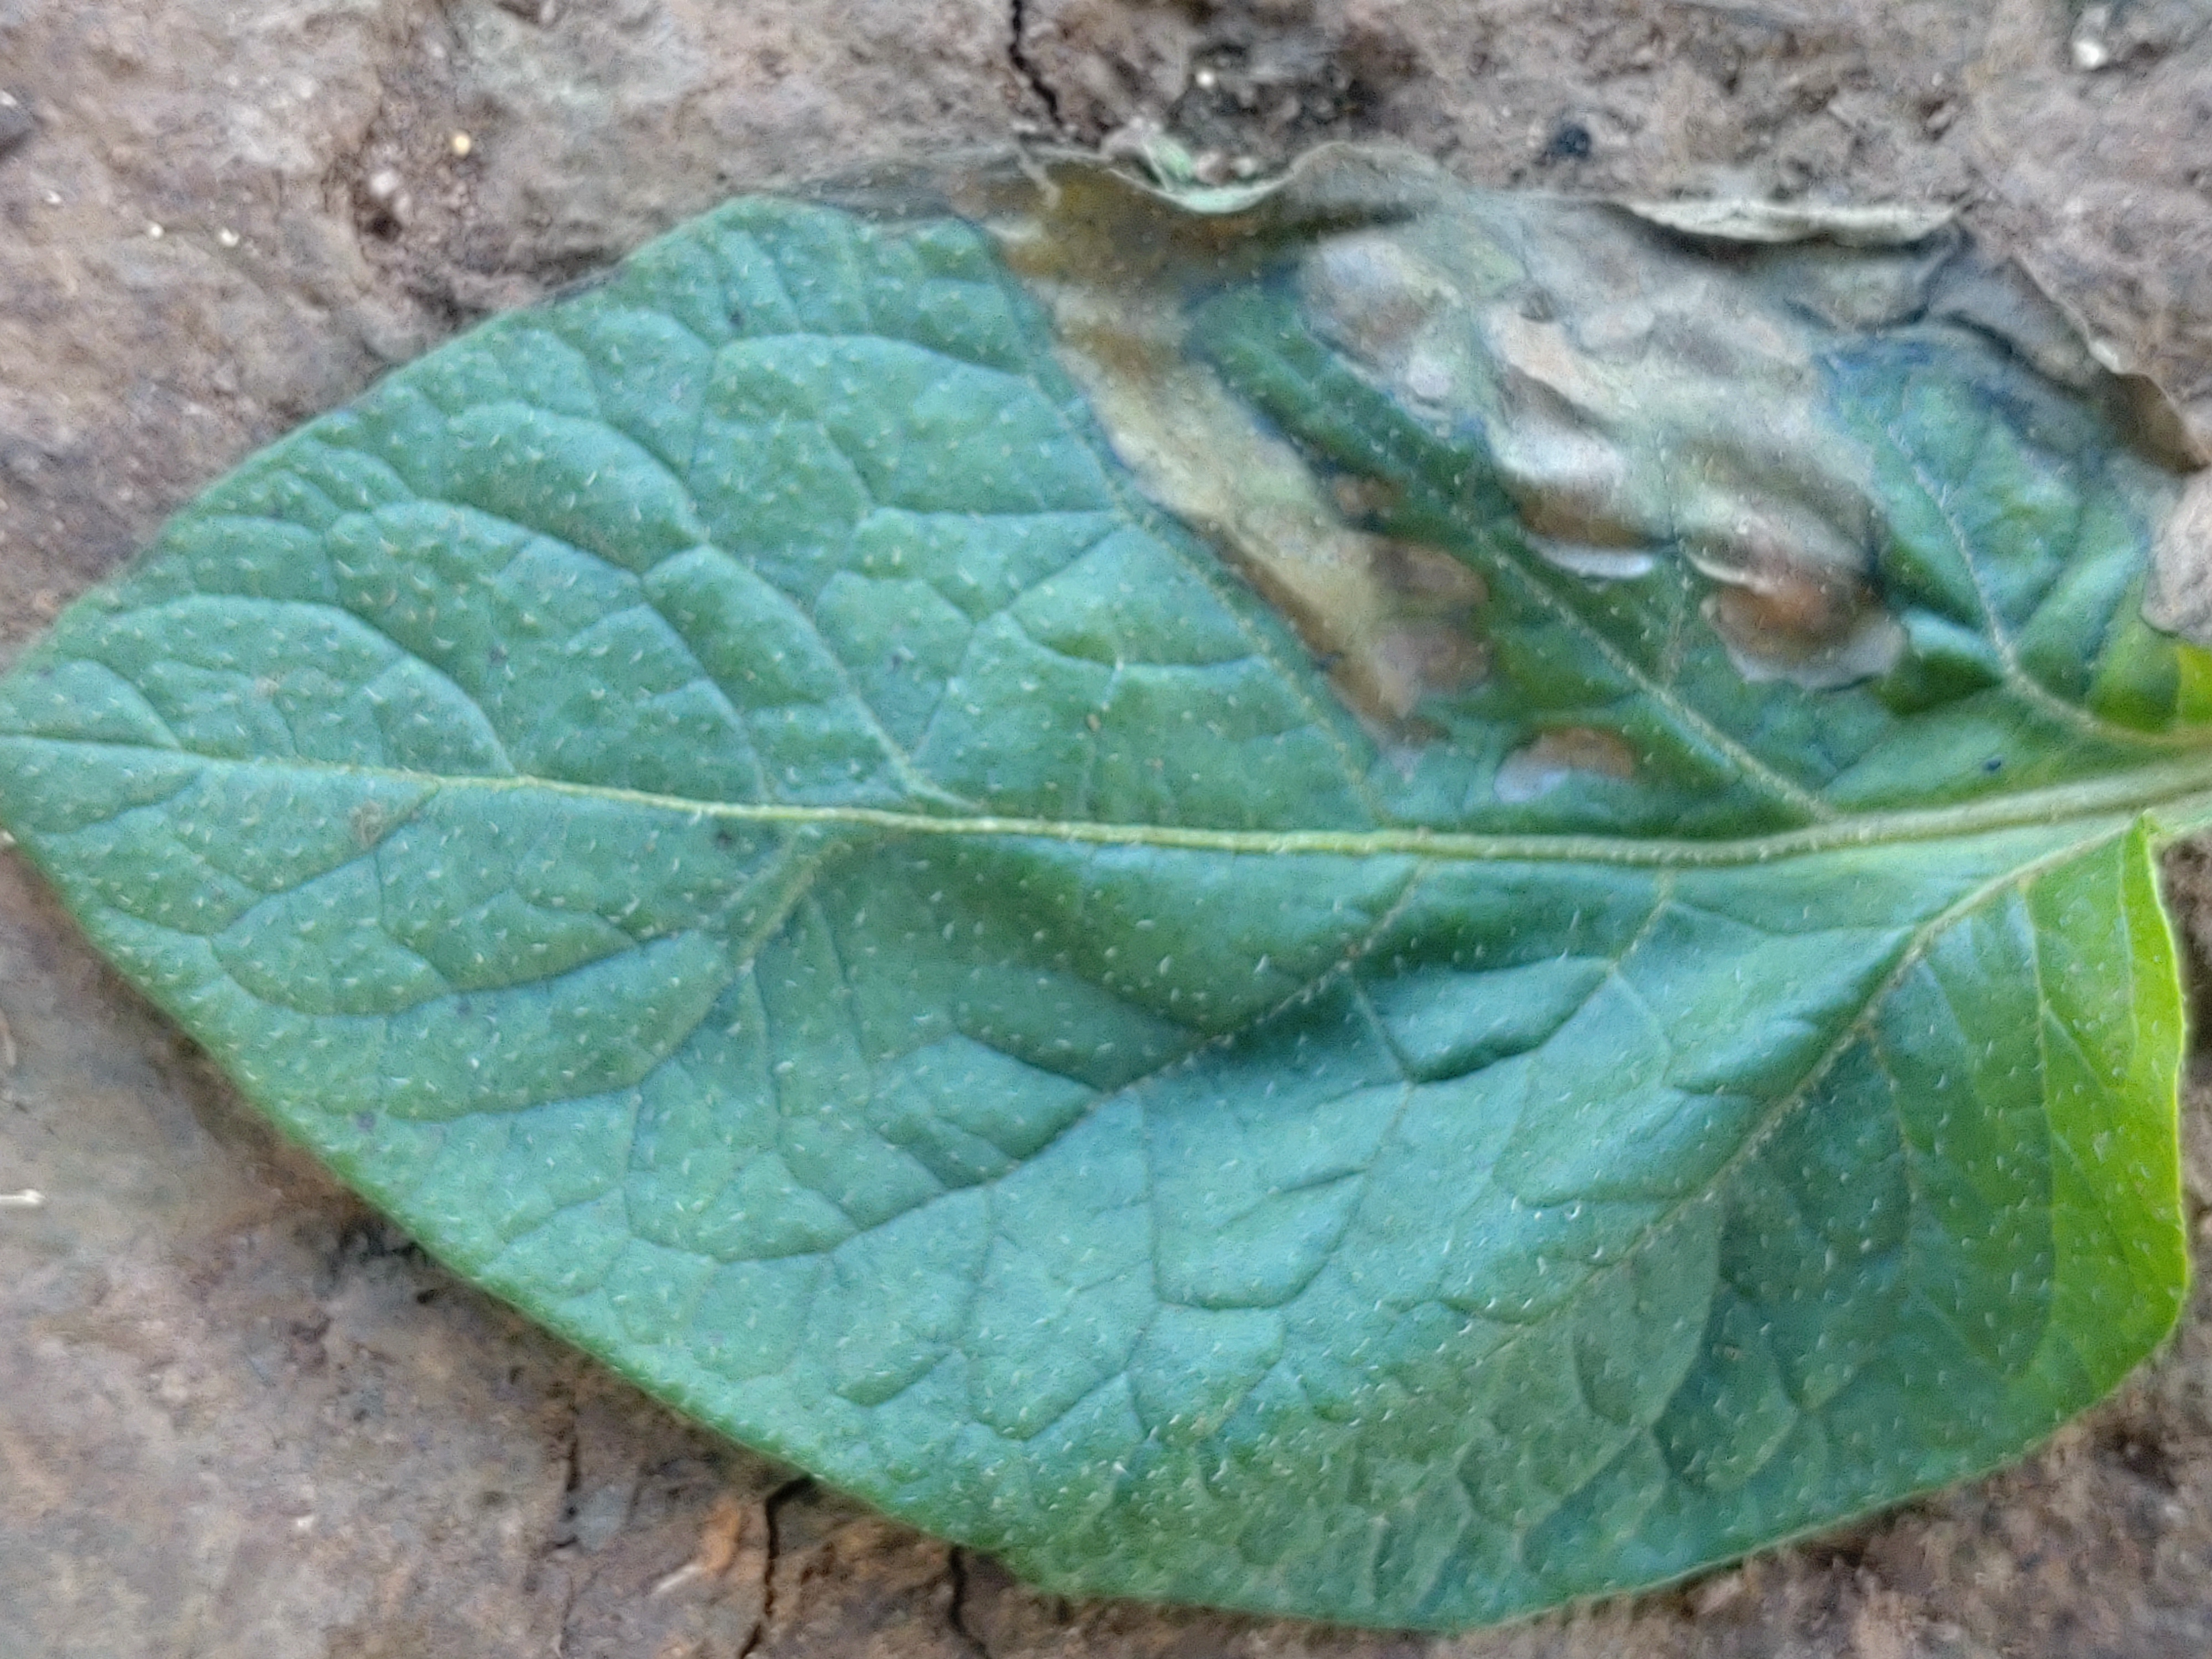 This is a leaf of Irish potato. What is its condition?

early blight
